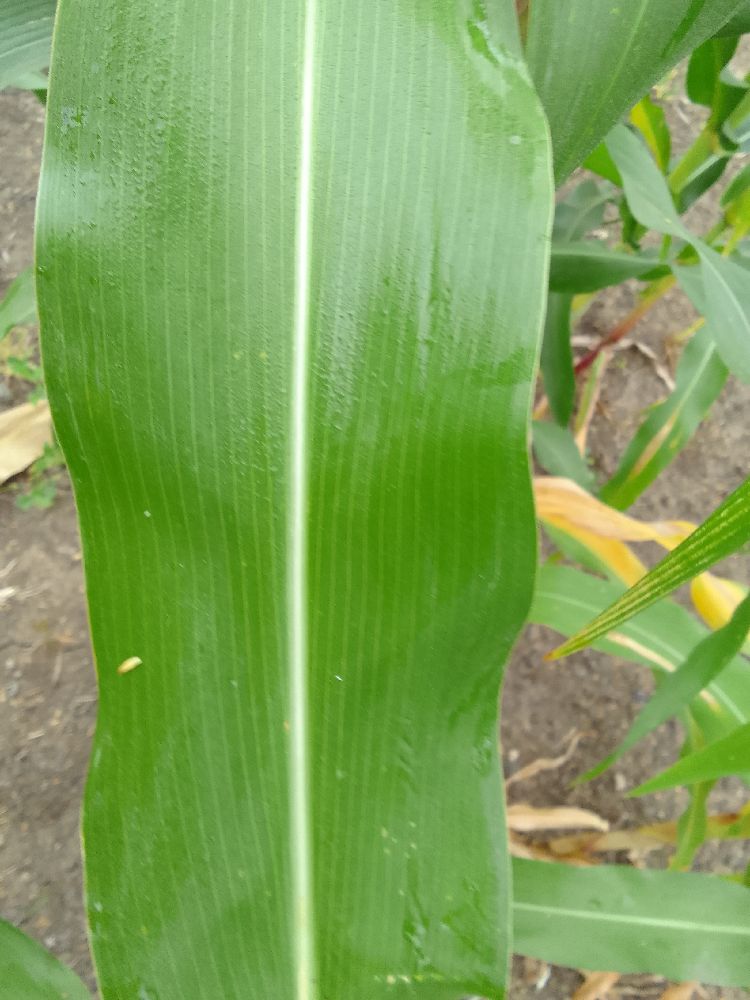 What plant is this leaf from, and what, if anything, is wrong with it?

maize, healthy
